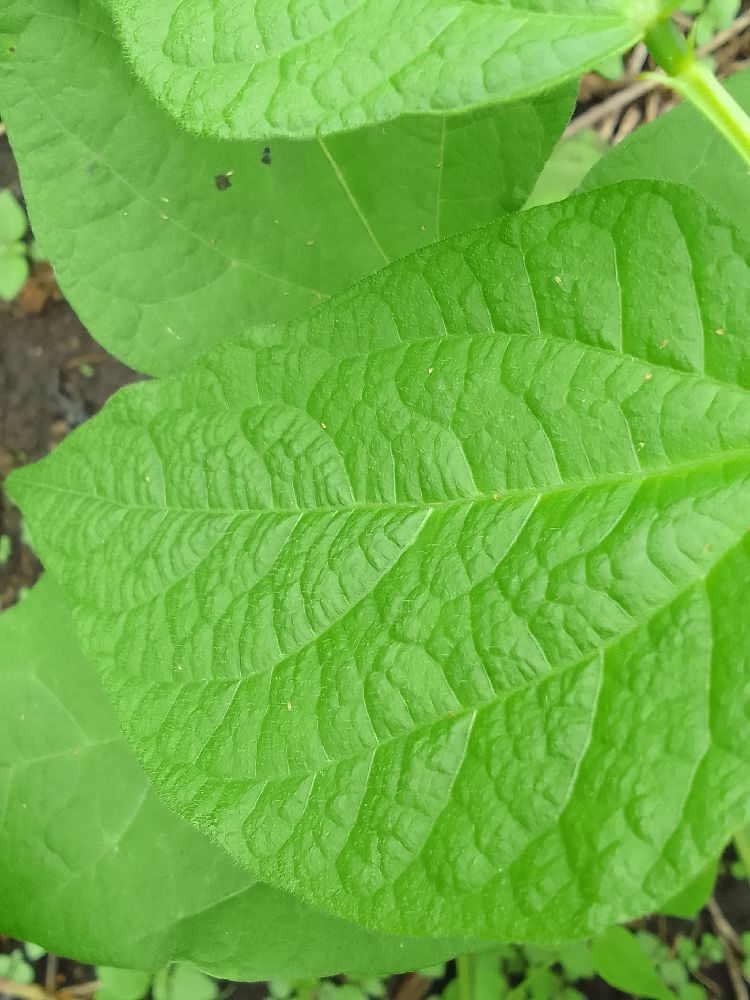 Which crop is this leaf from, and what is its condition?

common bean, healthy
